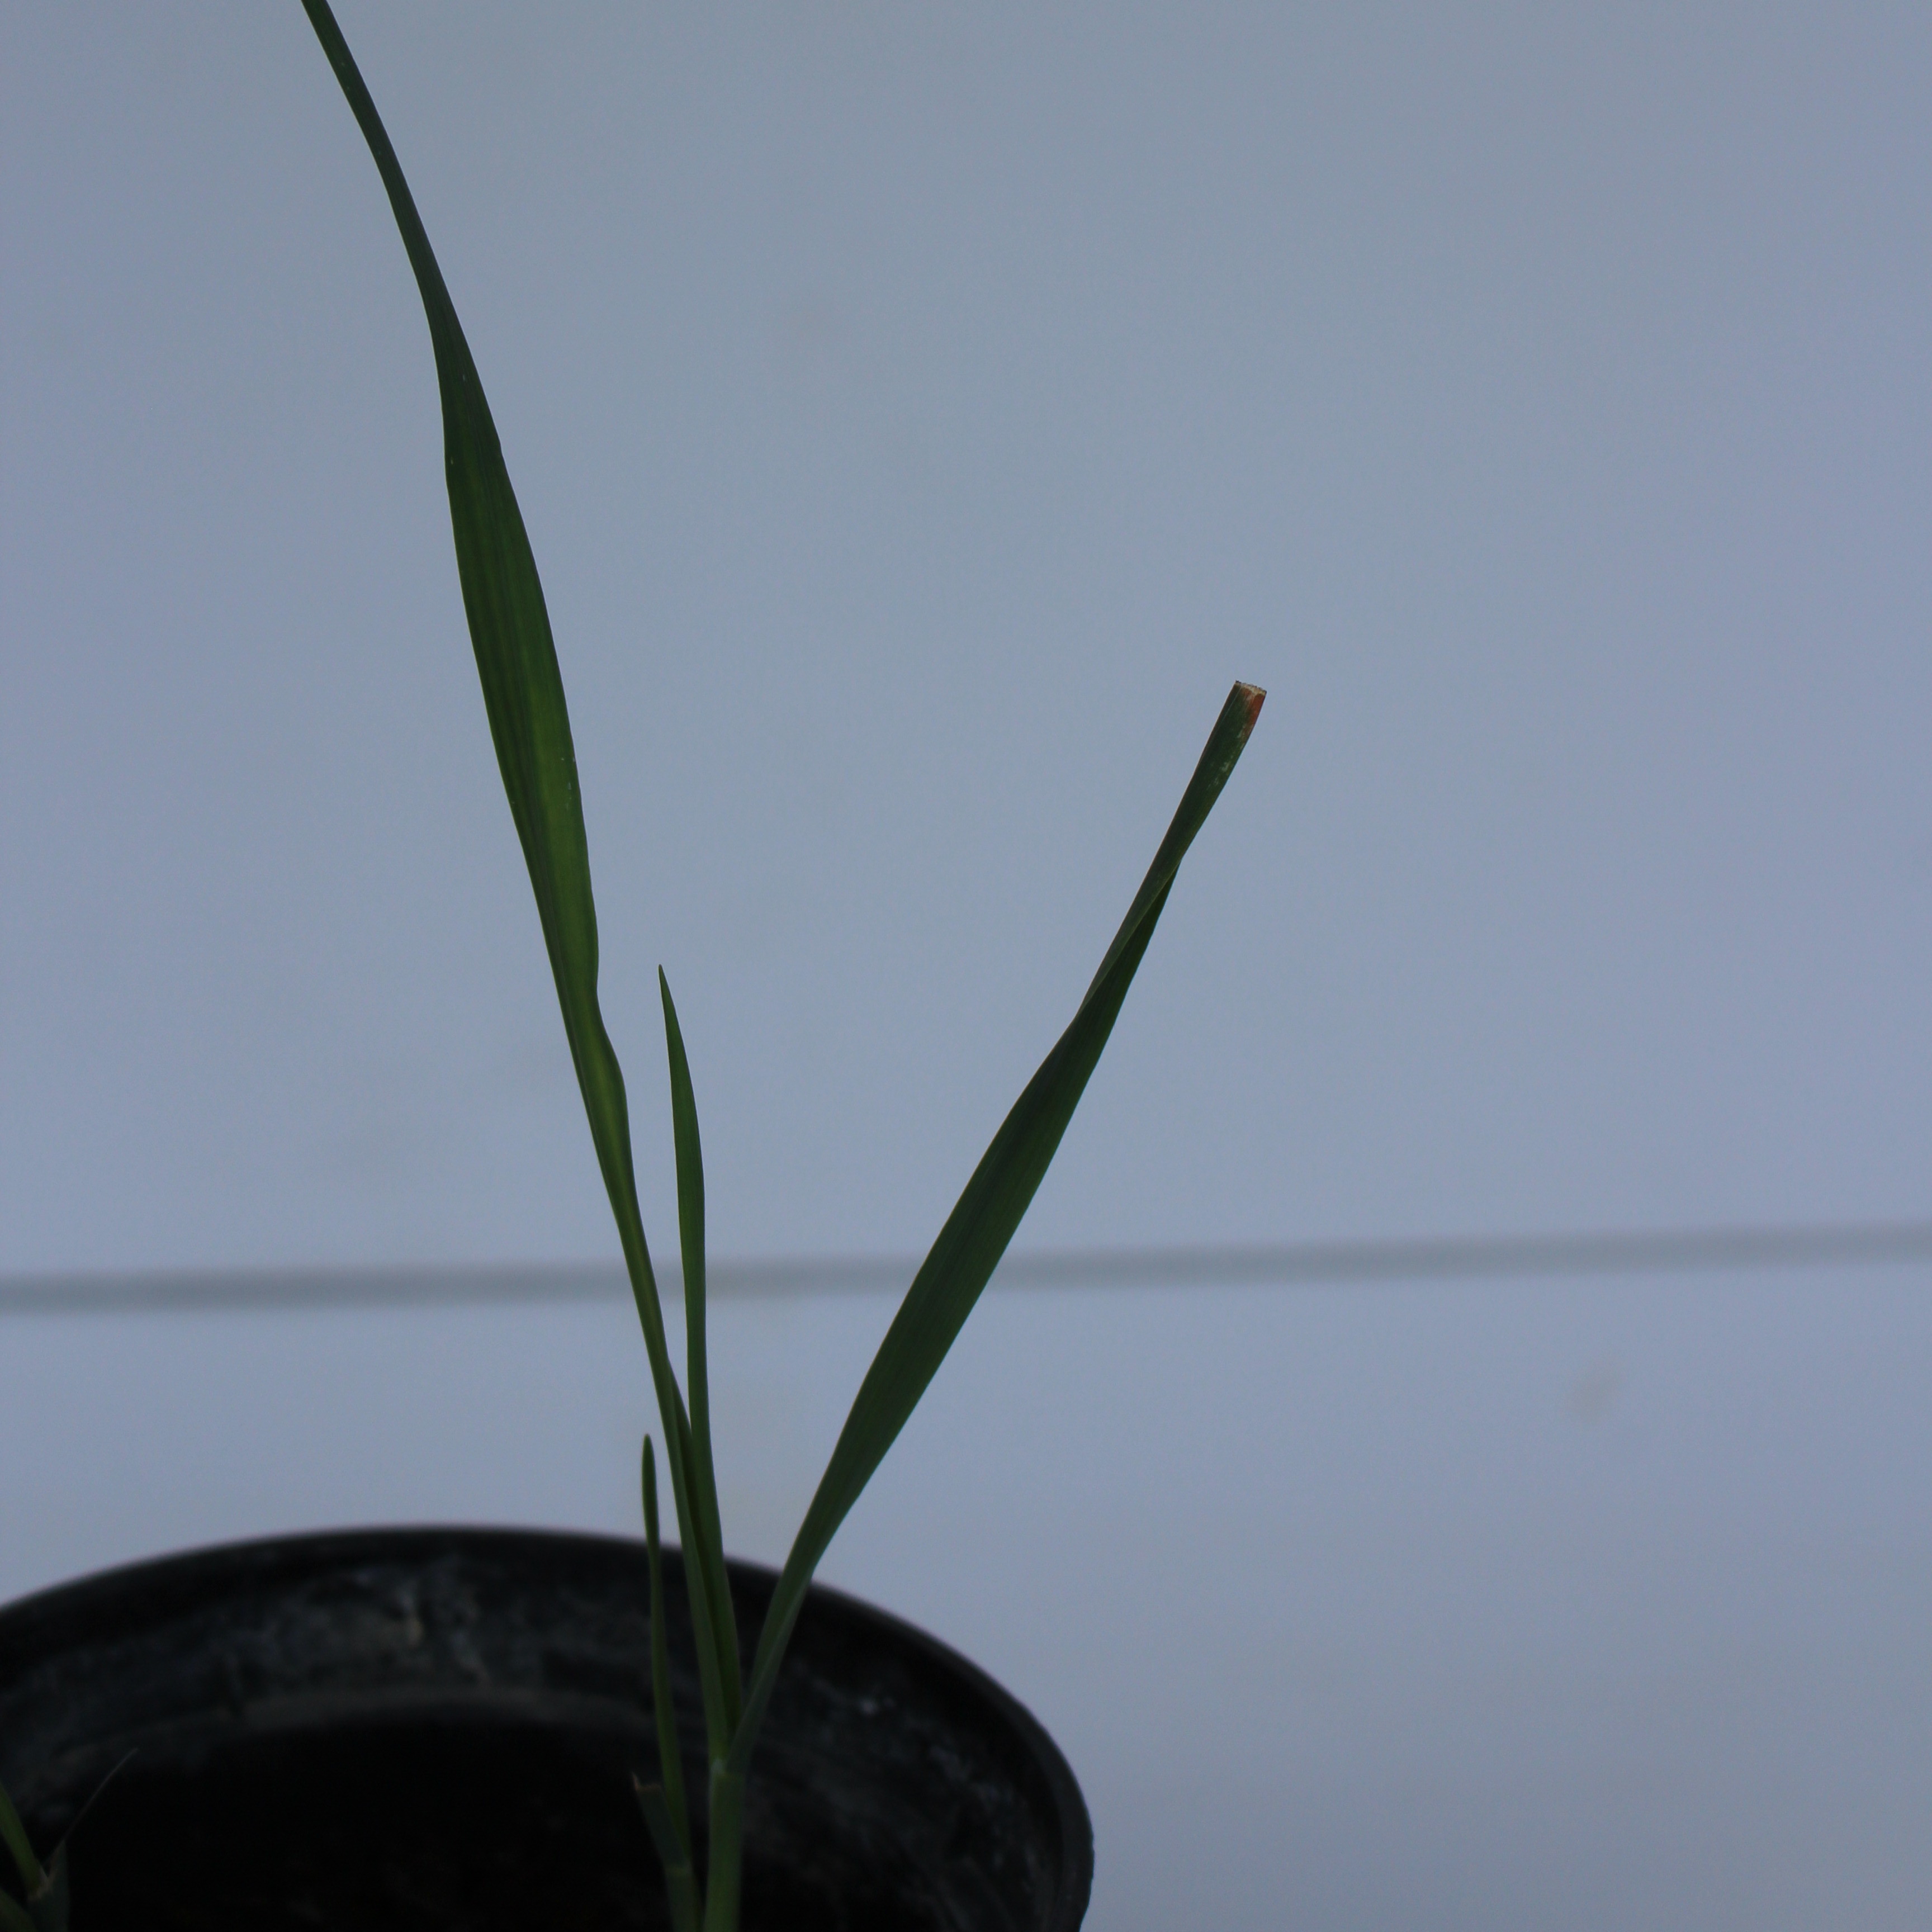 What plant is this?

Avena sterilis
